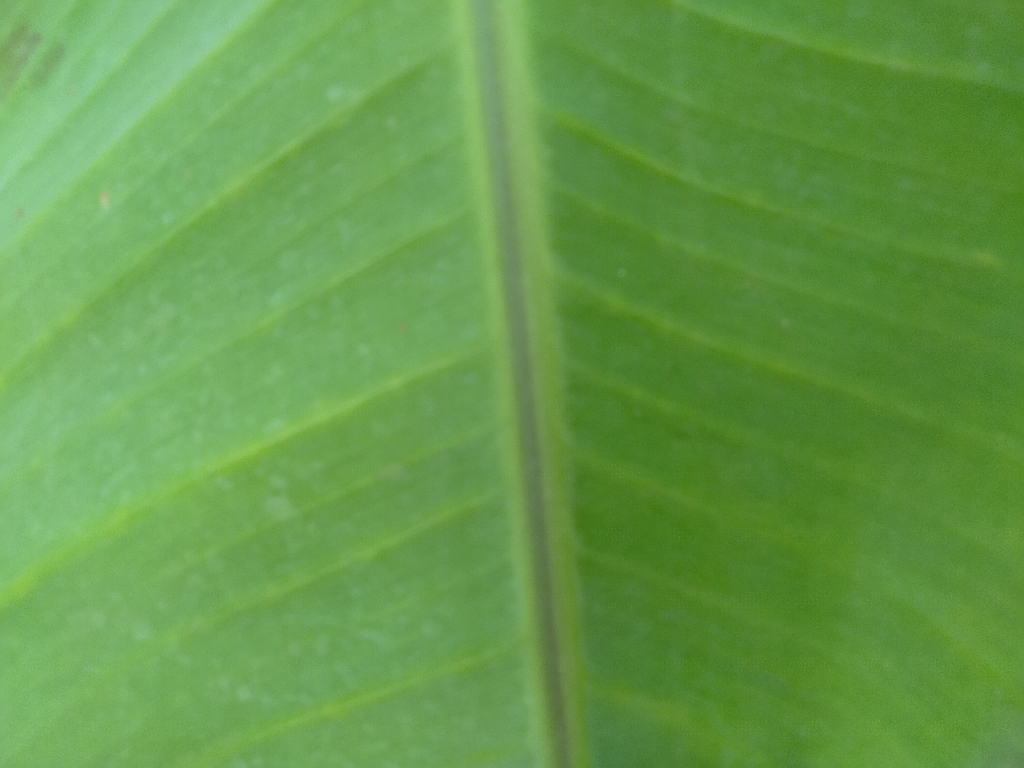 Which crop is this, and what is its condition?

banana, healthy
